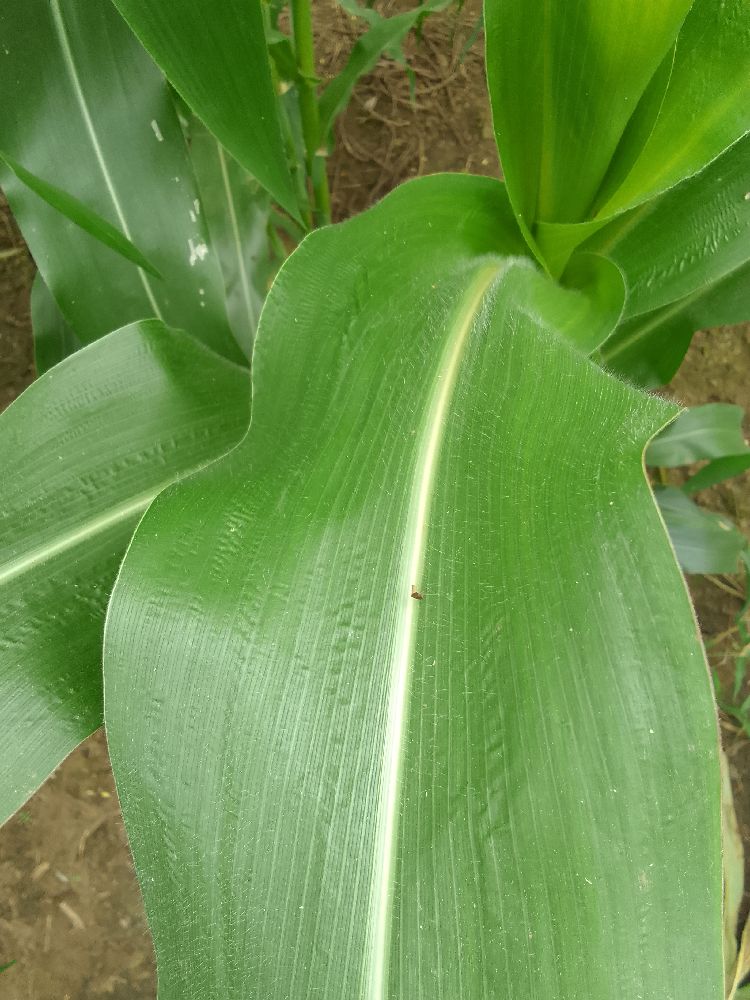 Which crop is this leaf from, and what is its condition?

maize, healthy
